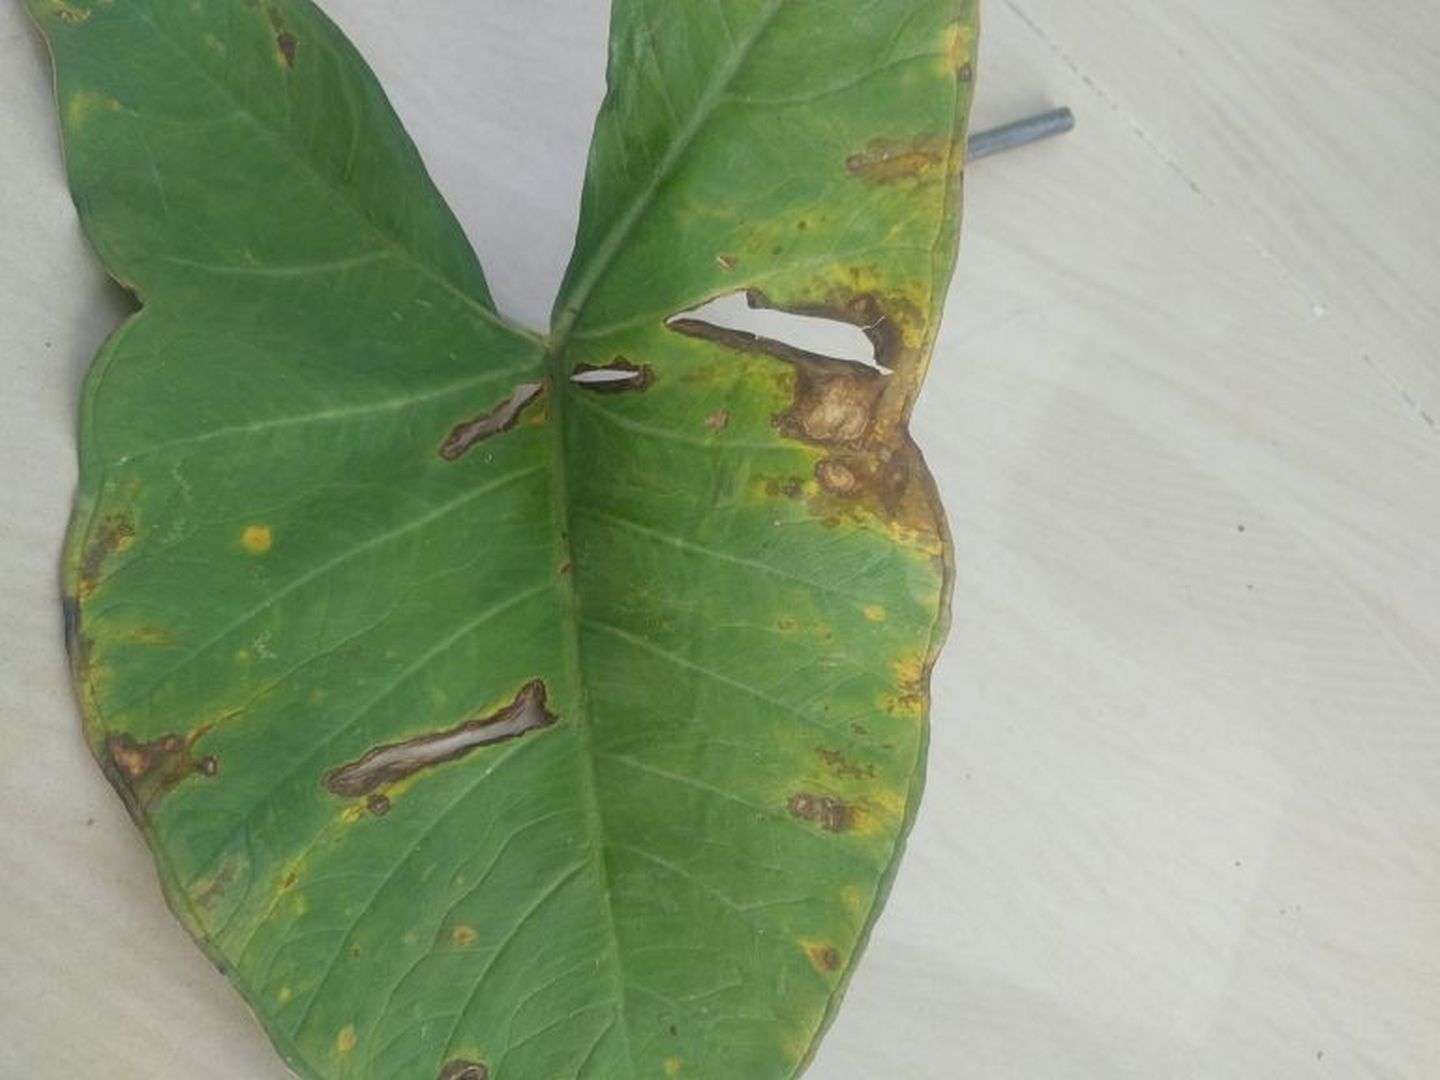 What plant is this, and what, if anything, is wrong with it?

taro, leaf blight
